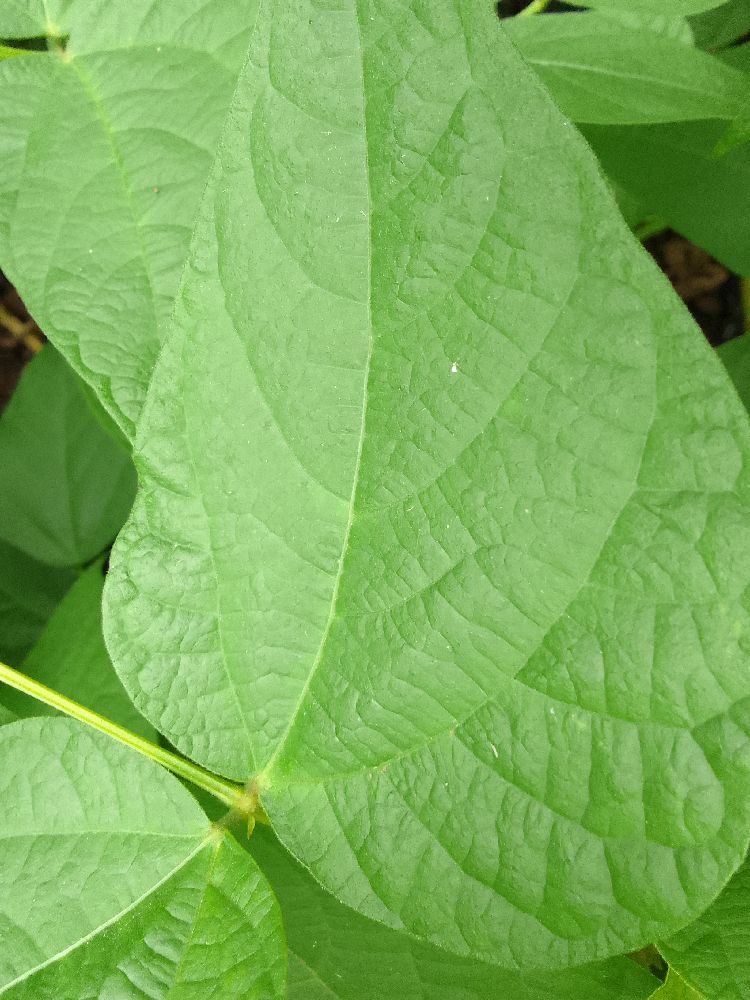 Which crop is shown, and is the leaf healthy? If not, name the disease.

common bean, healthy
